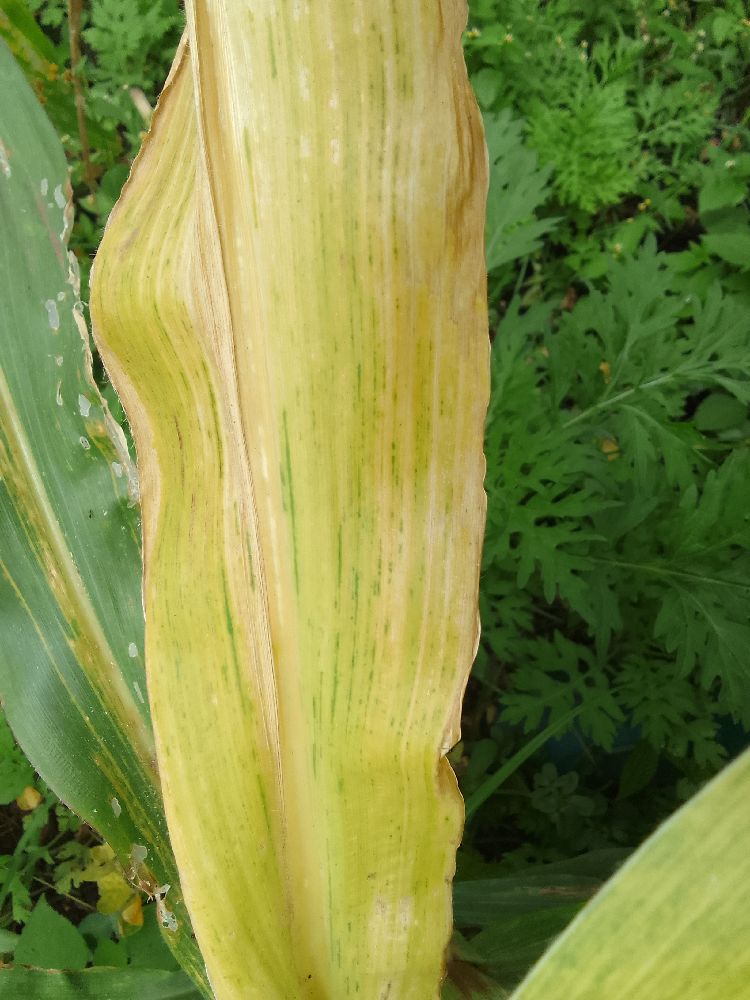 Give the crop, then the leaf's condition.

maize, maize lethal necrosis
